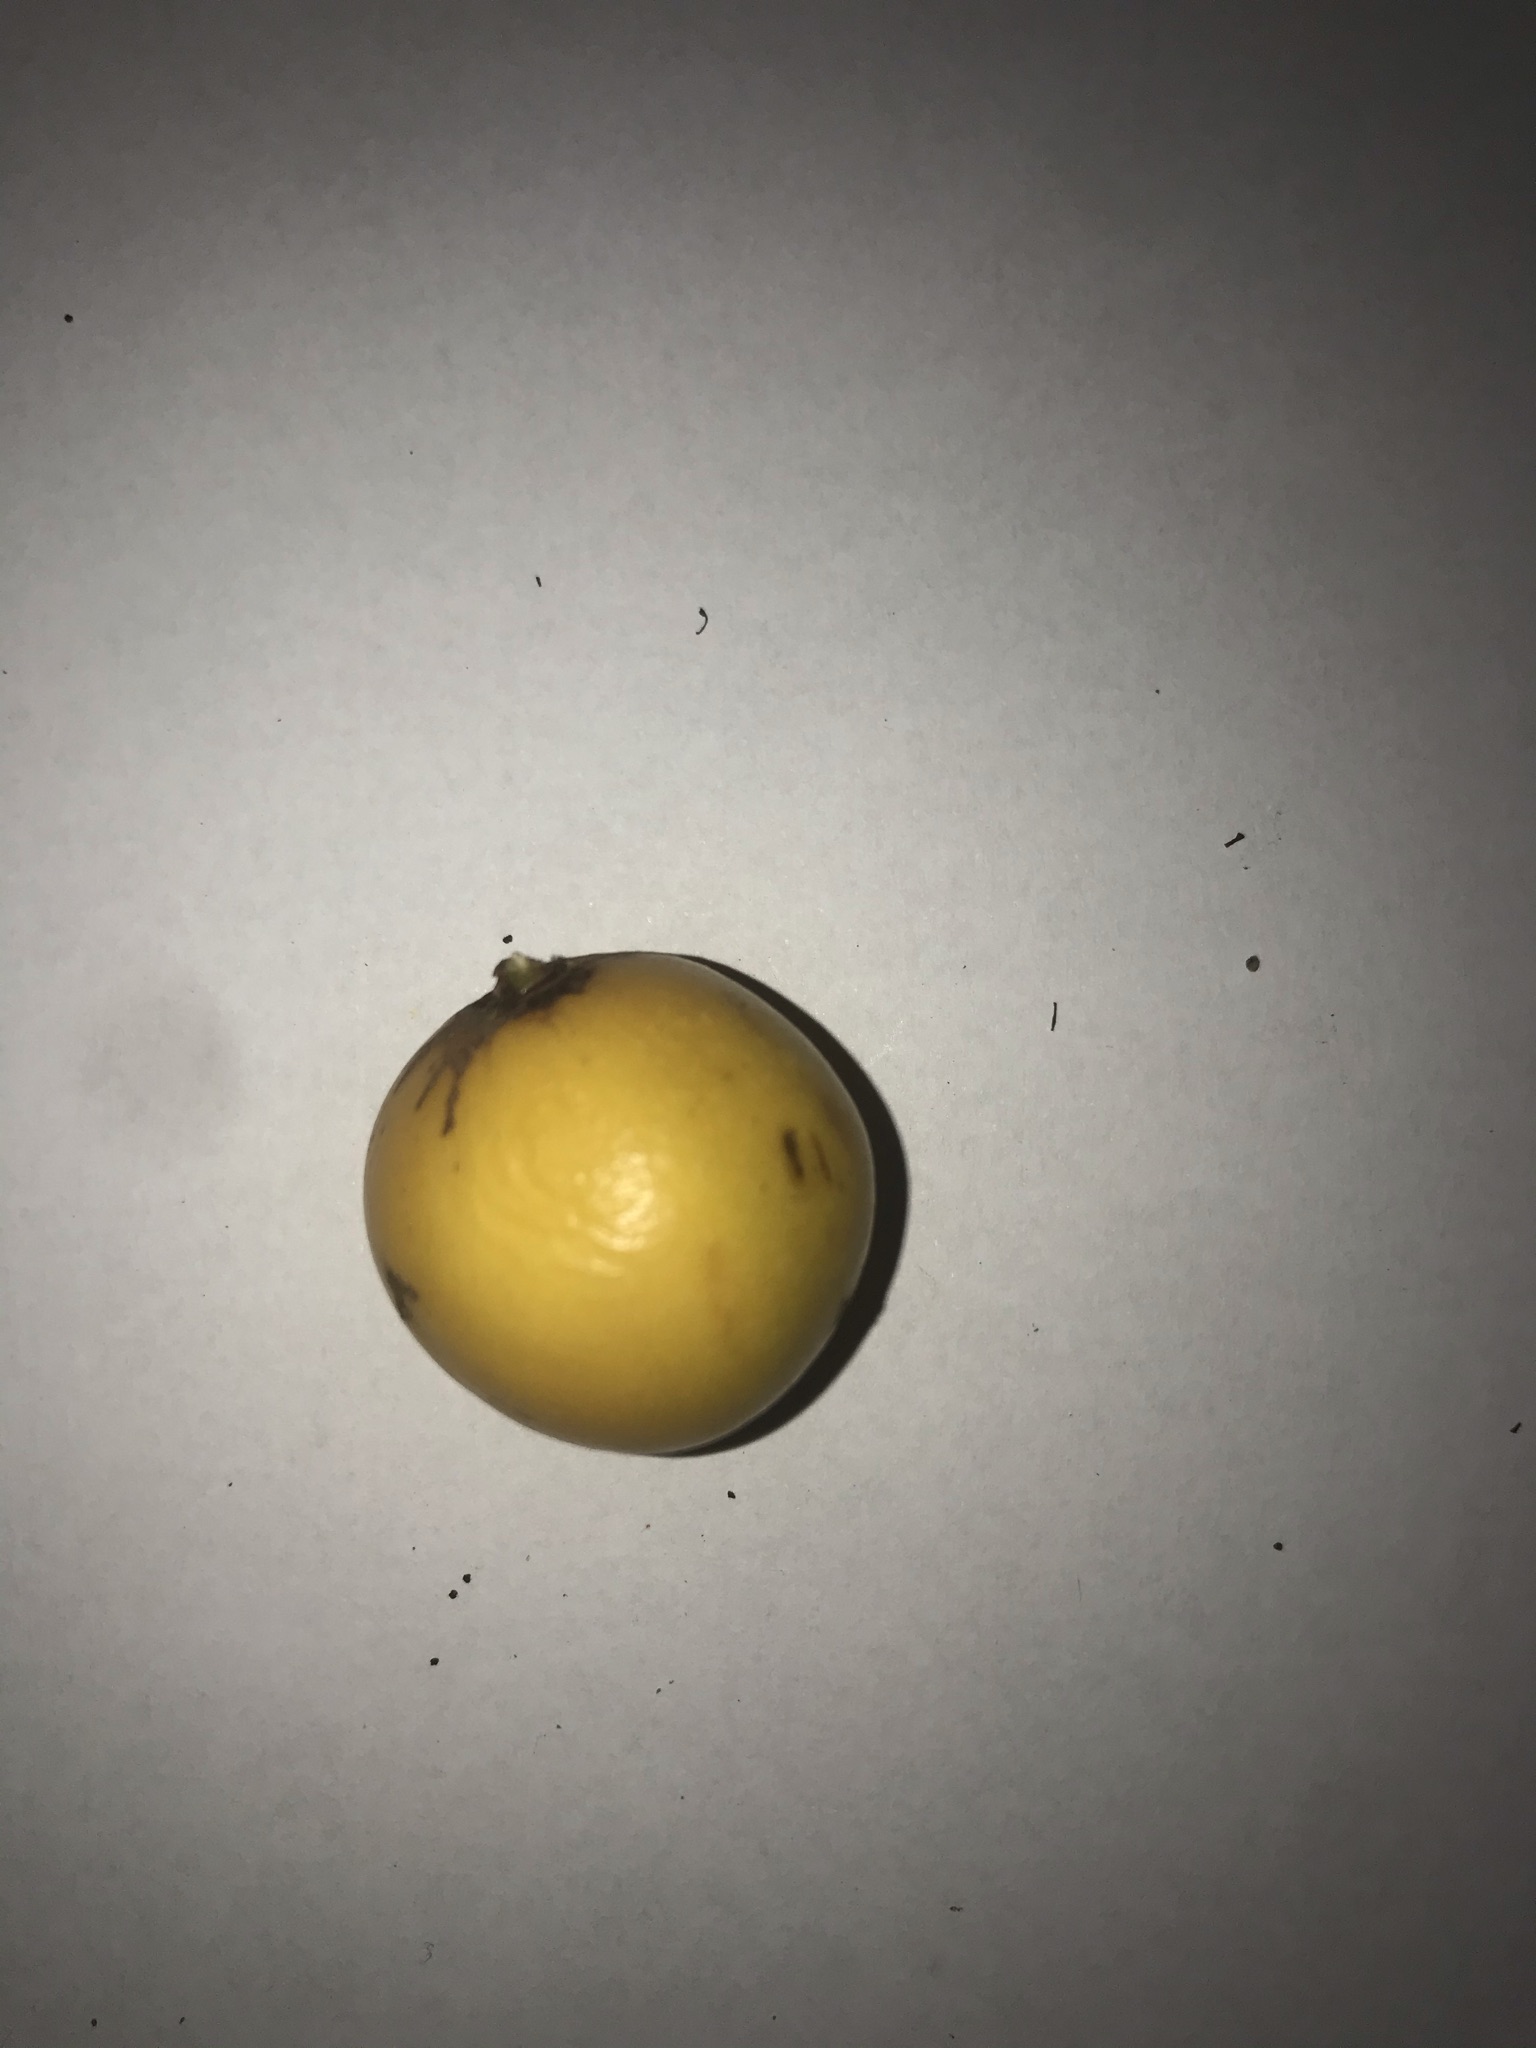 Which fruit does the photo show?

abiu
